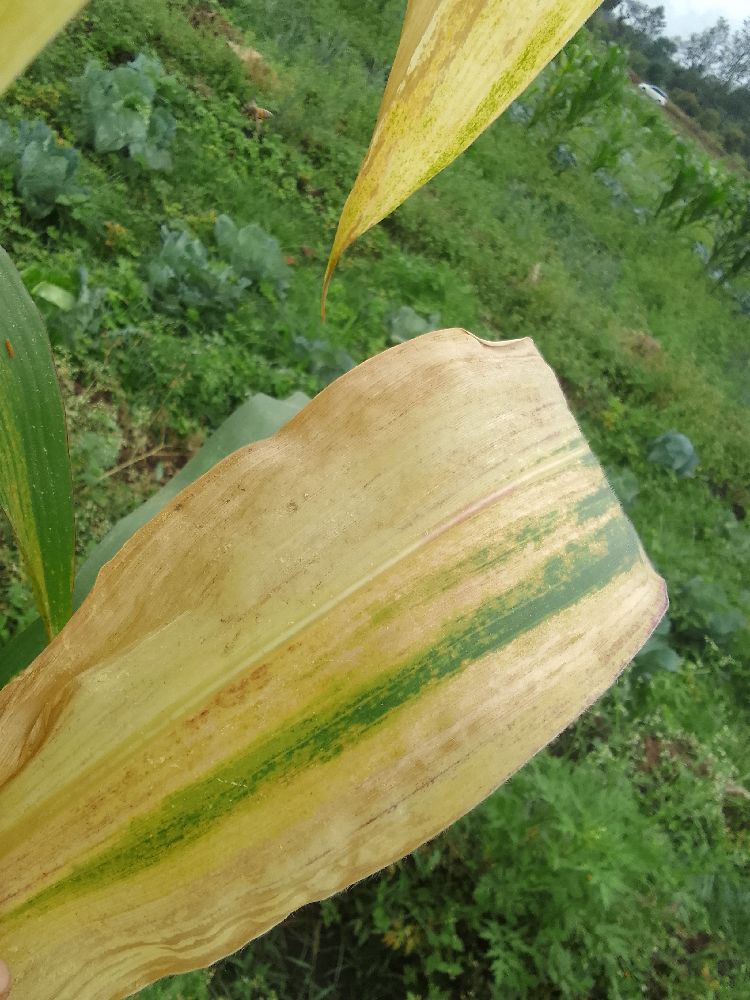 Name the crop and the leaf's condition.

maize, maize lethal necrosis
